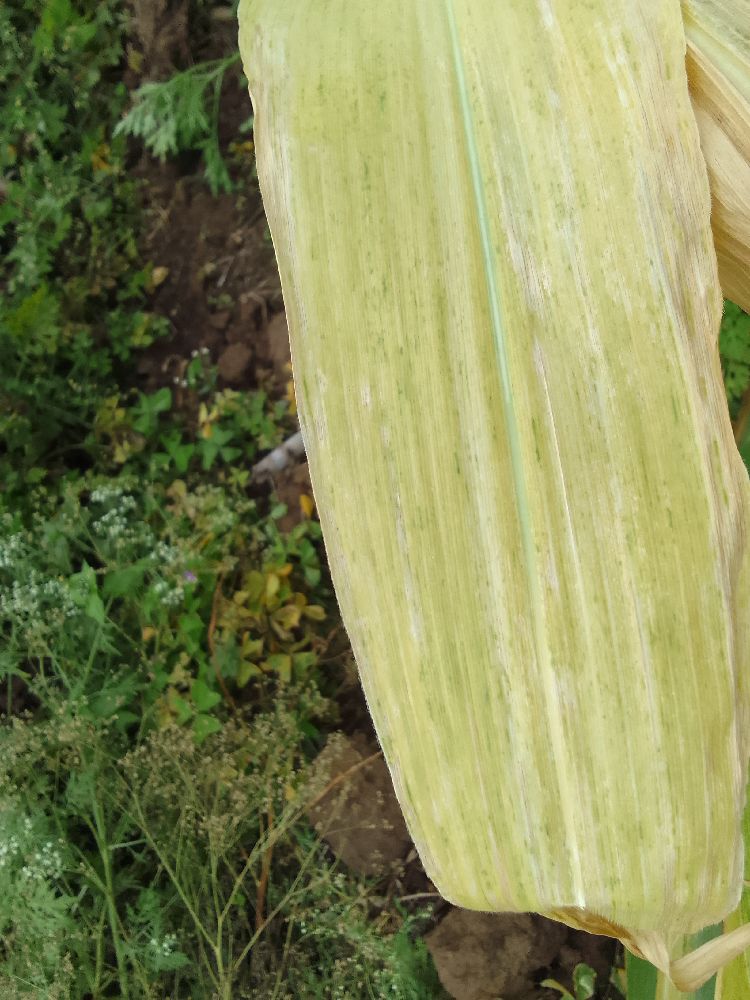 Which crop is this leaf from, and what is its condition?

maize, maize lethal necrosis
